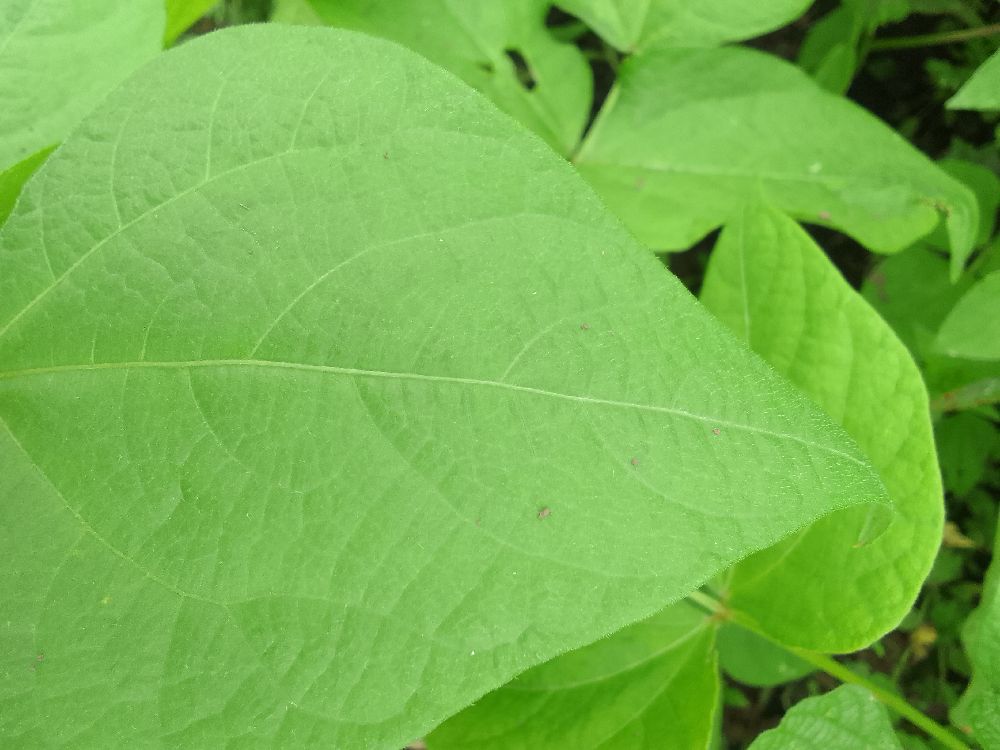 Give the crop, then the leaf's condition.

common bean, healthy
